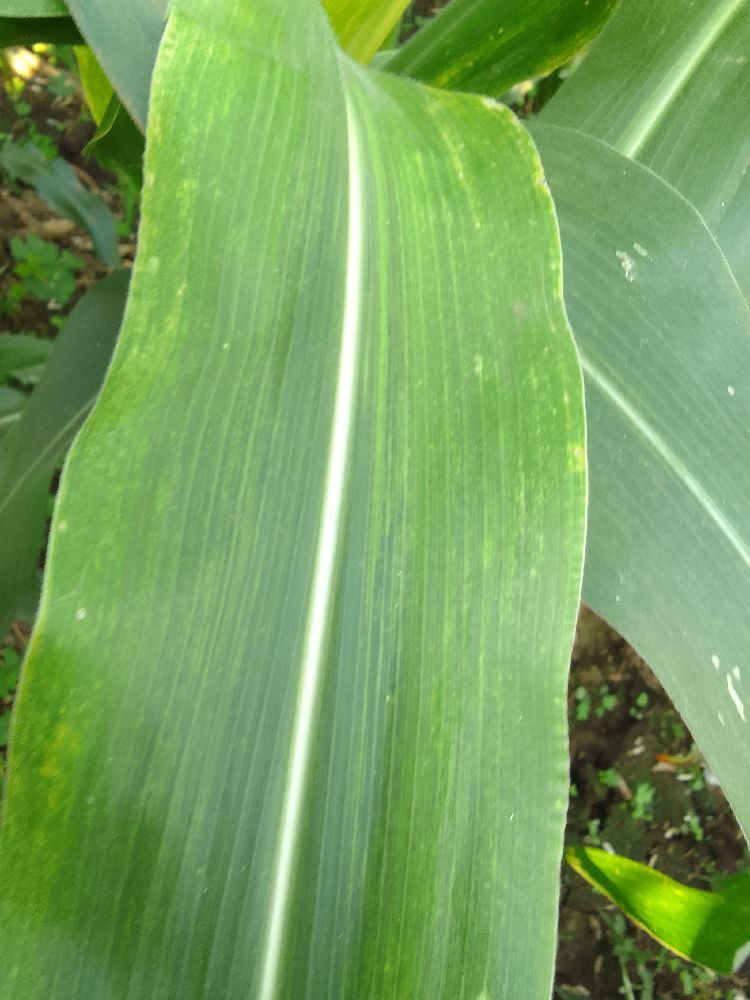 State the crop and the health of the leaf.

maize, healthy
